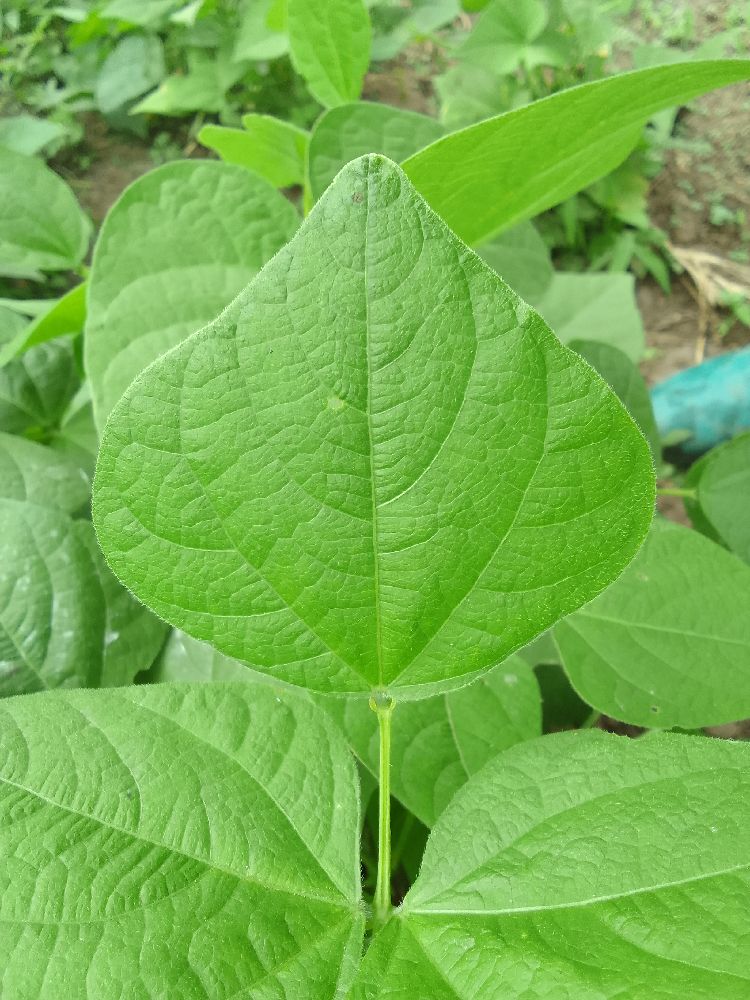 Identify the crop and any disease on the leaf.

common bean, healthy
